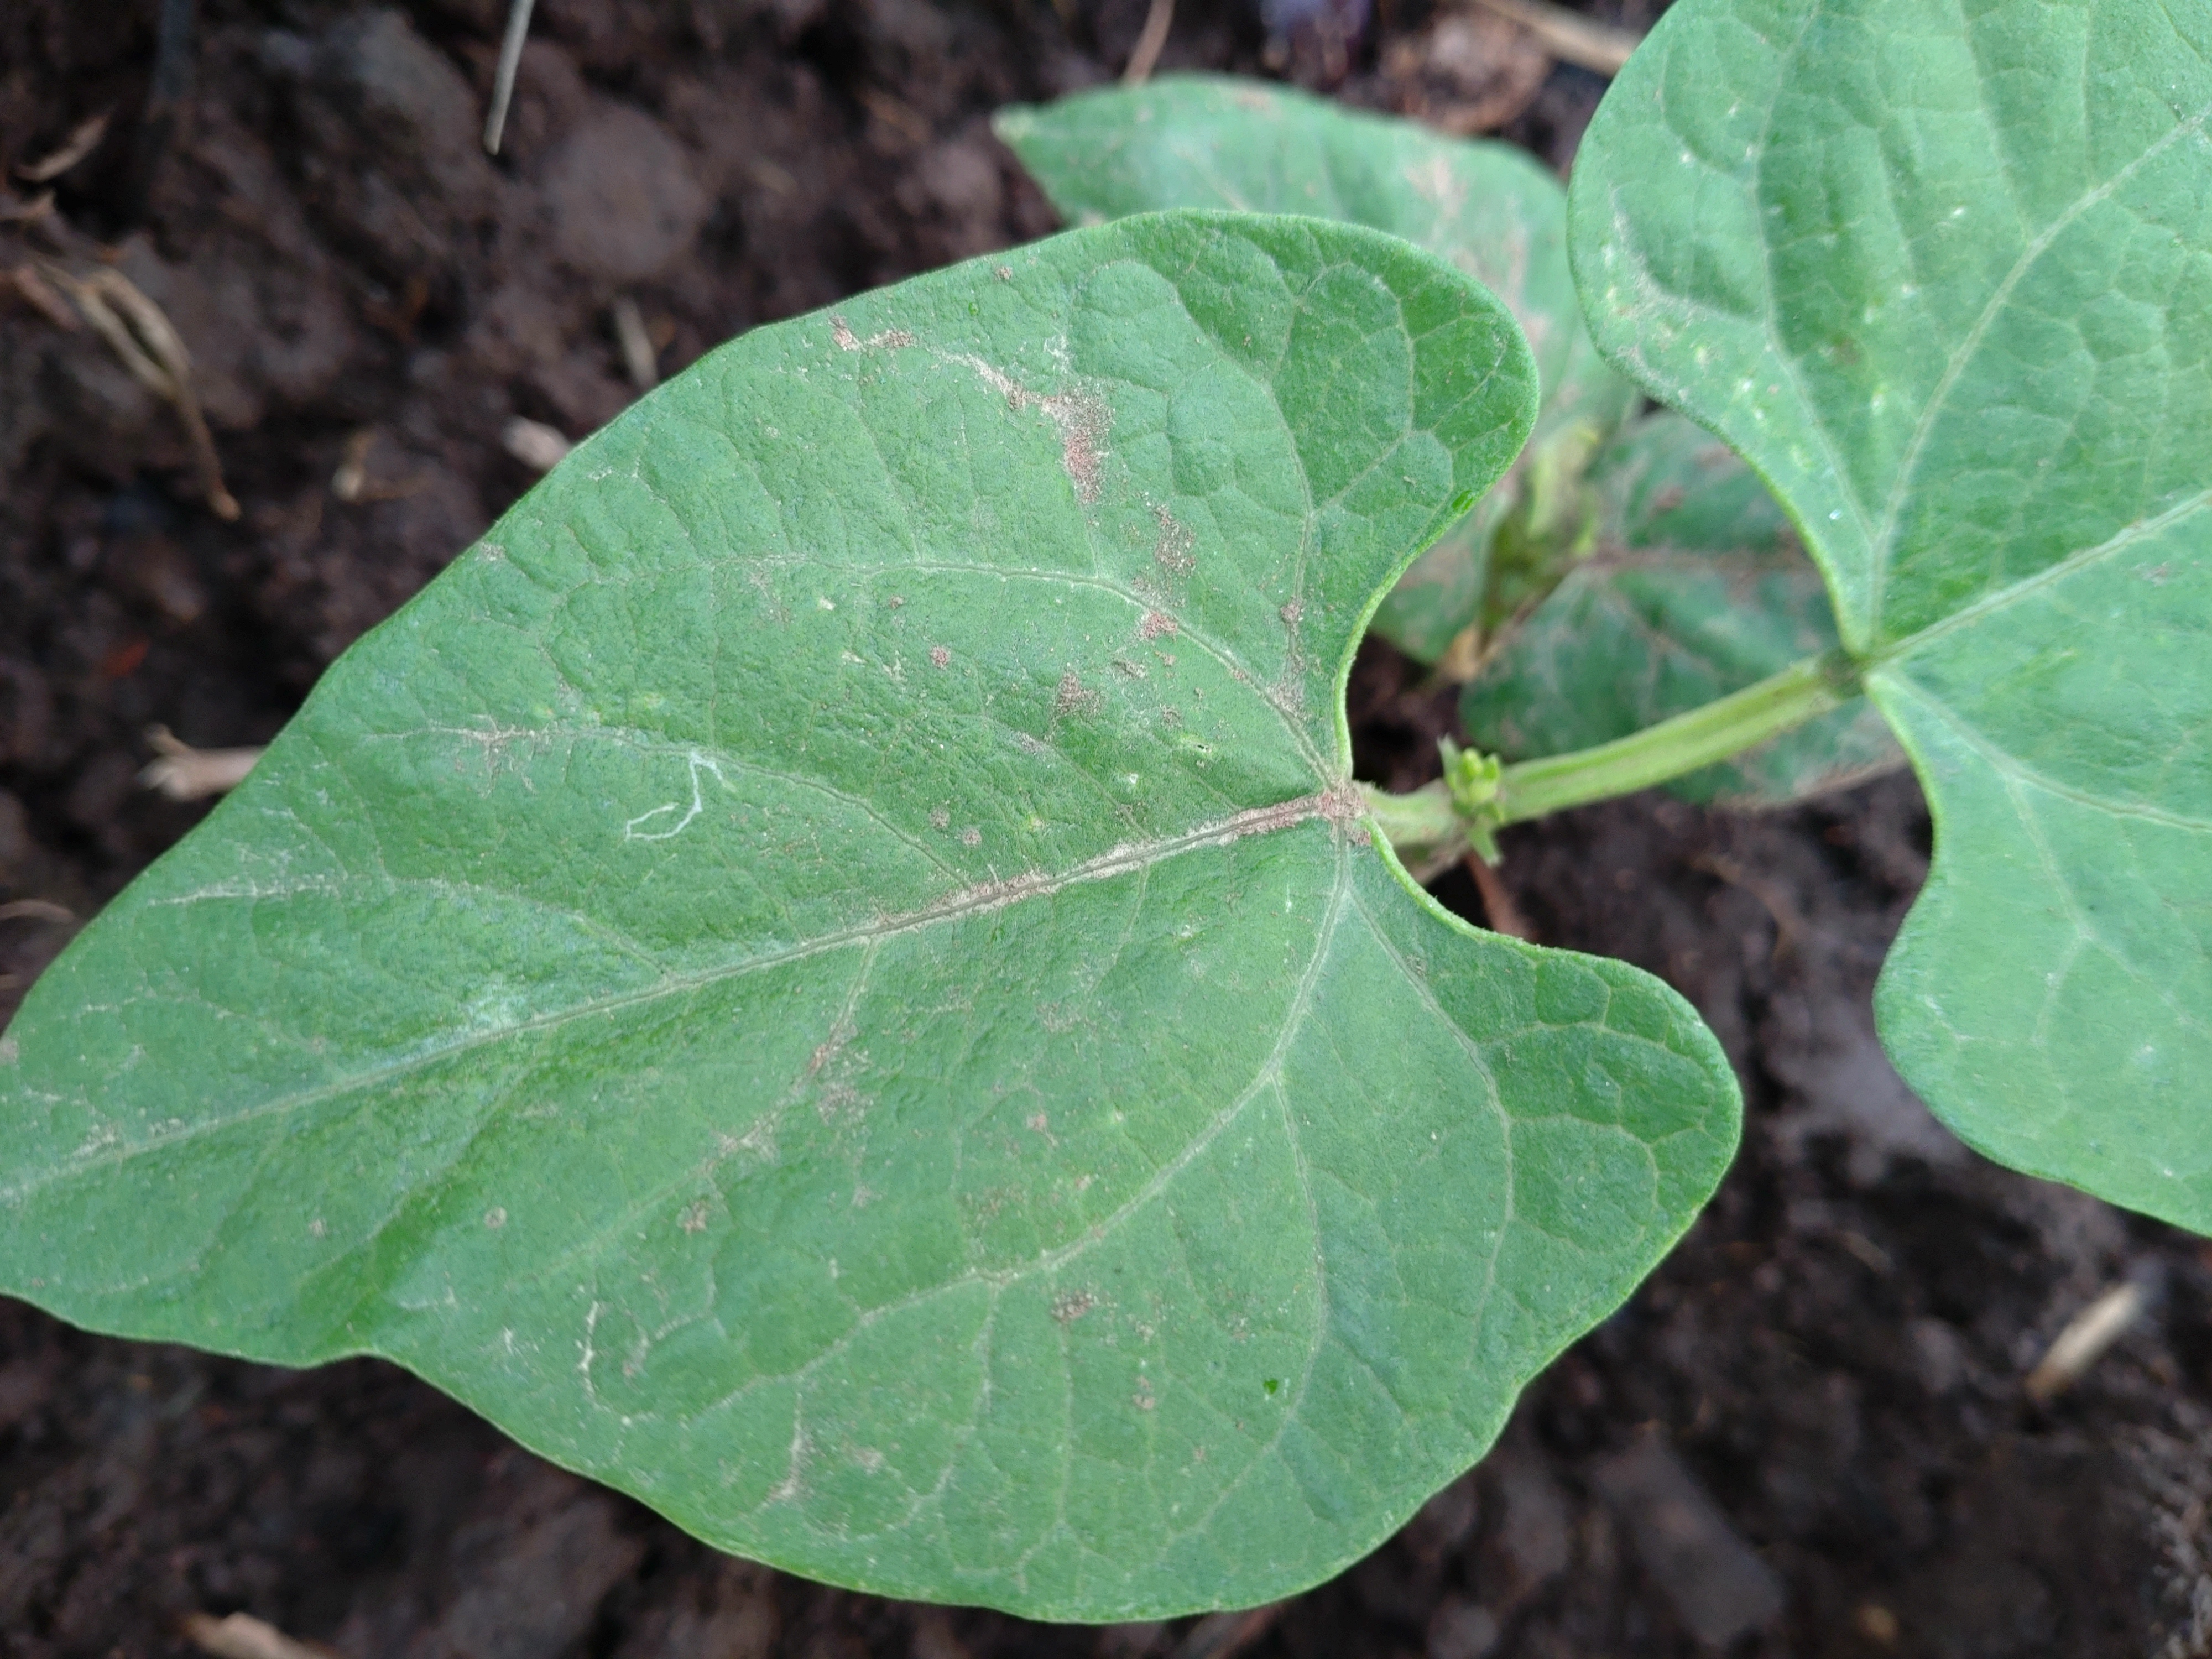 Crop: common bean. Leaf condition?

healthy
